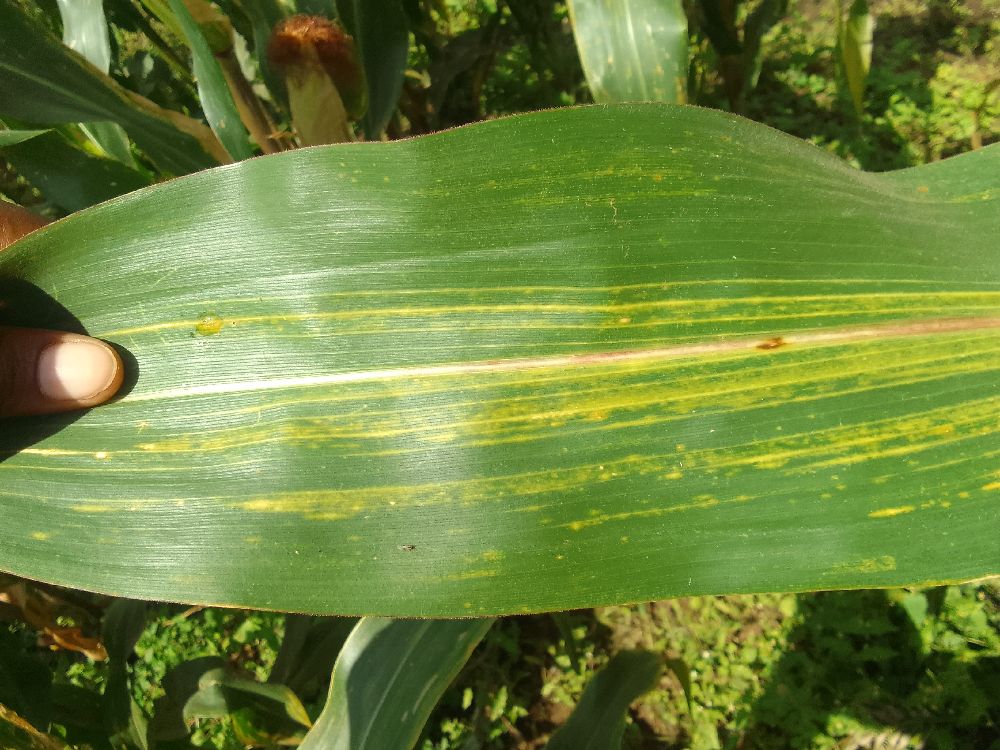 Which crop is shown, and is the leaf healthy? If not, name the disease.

maize, maize lethal necrosis
